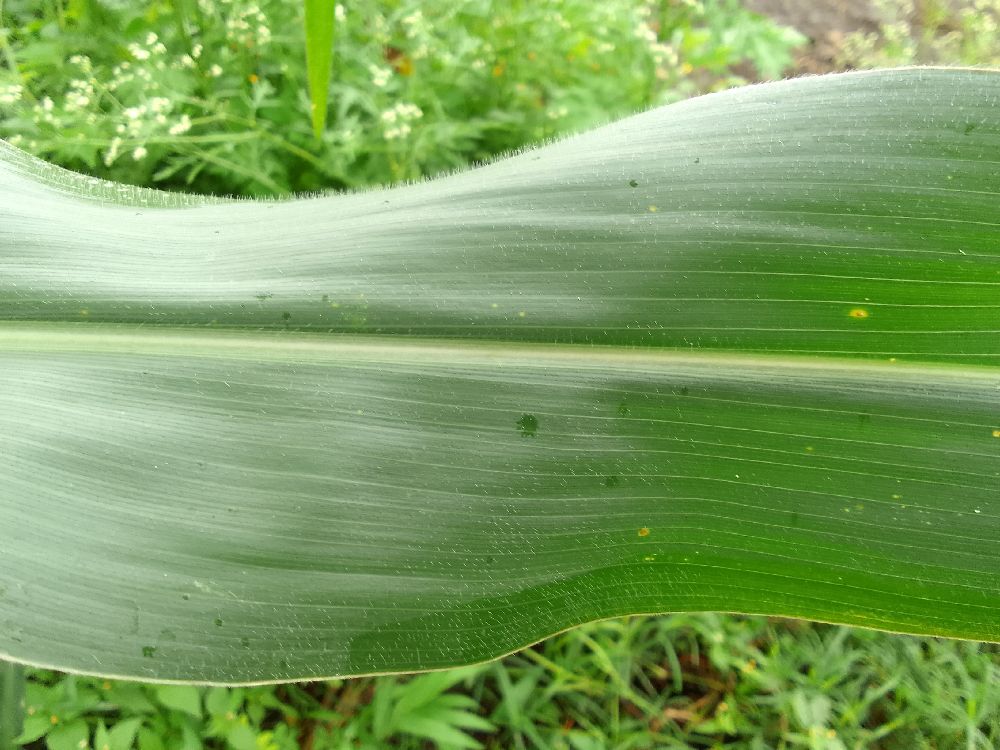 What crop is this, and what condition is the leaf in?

maize, healthy
